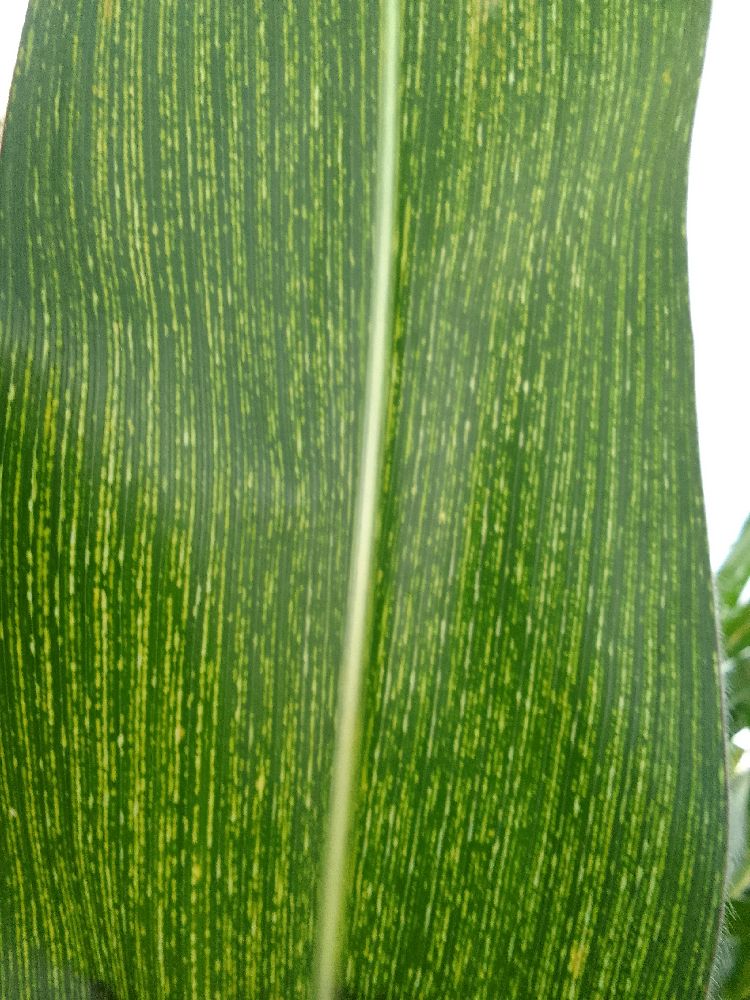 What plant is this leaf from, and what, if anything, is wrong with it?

maize, maize streak virus
